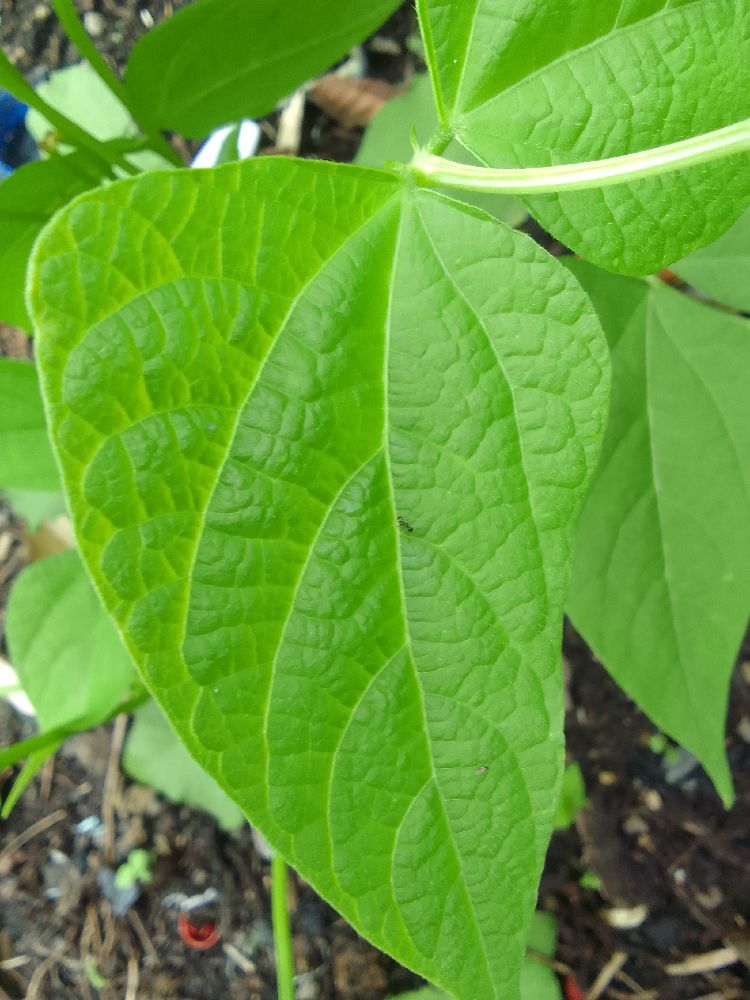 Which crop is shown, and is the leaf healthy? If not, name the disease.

common bean, healthy
